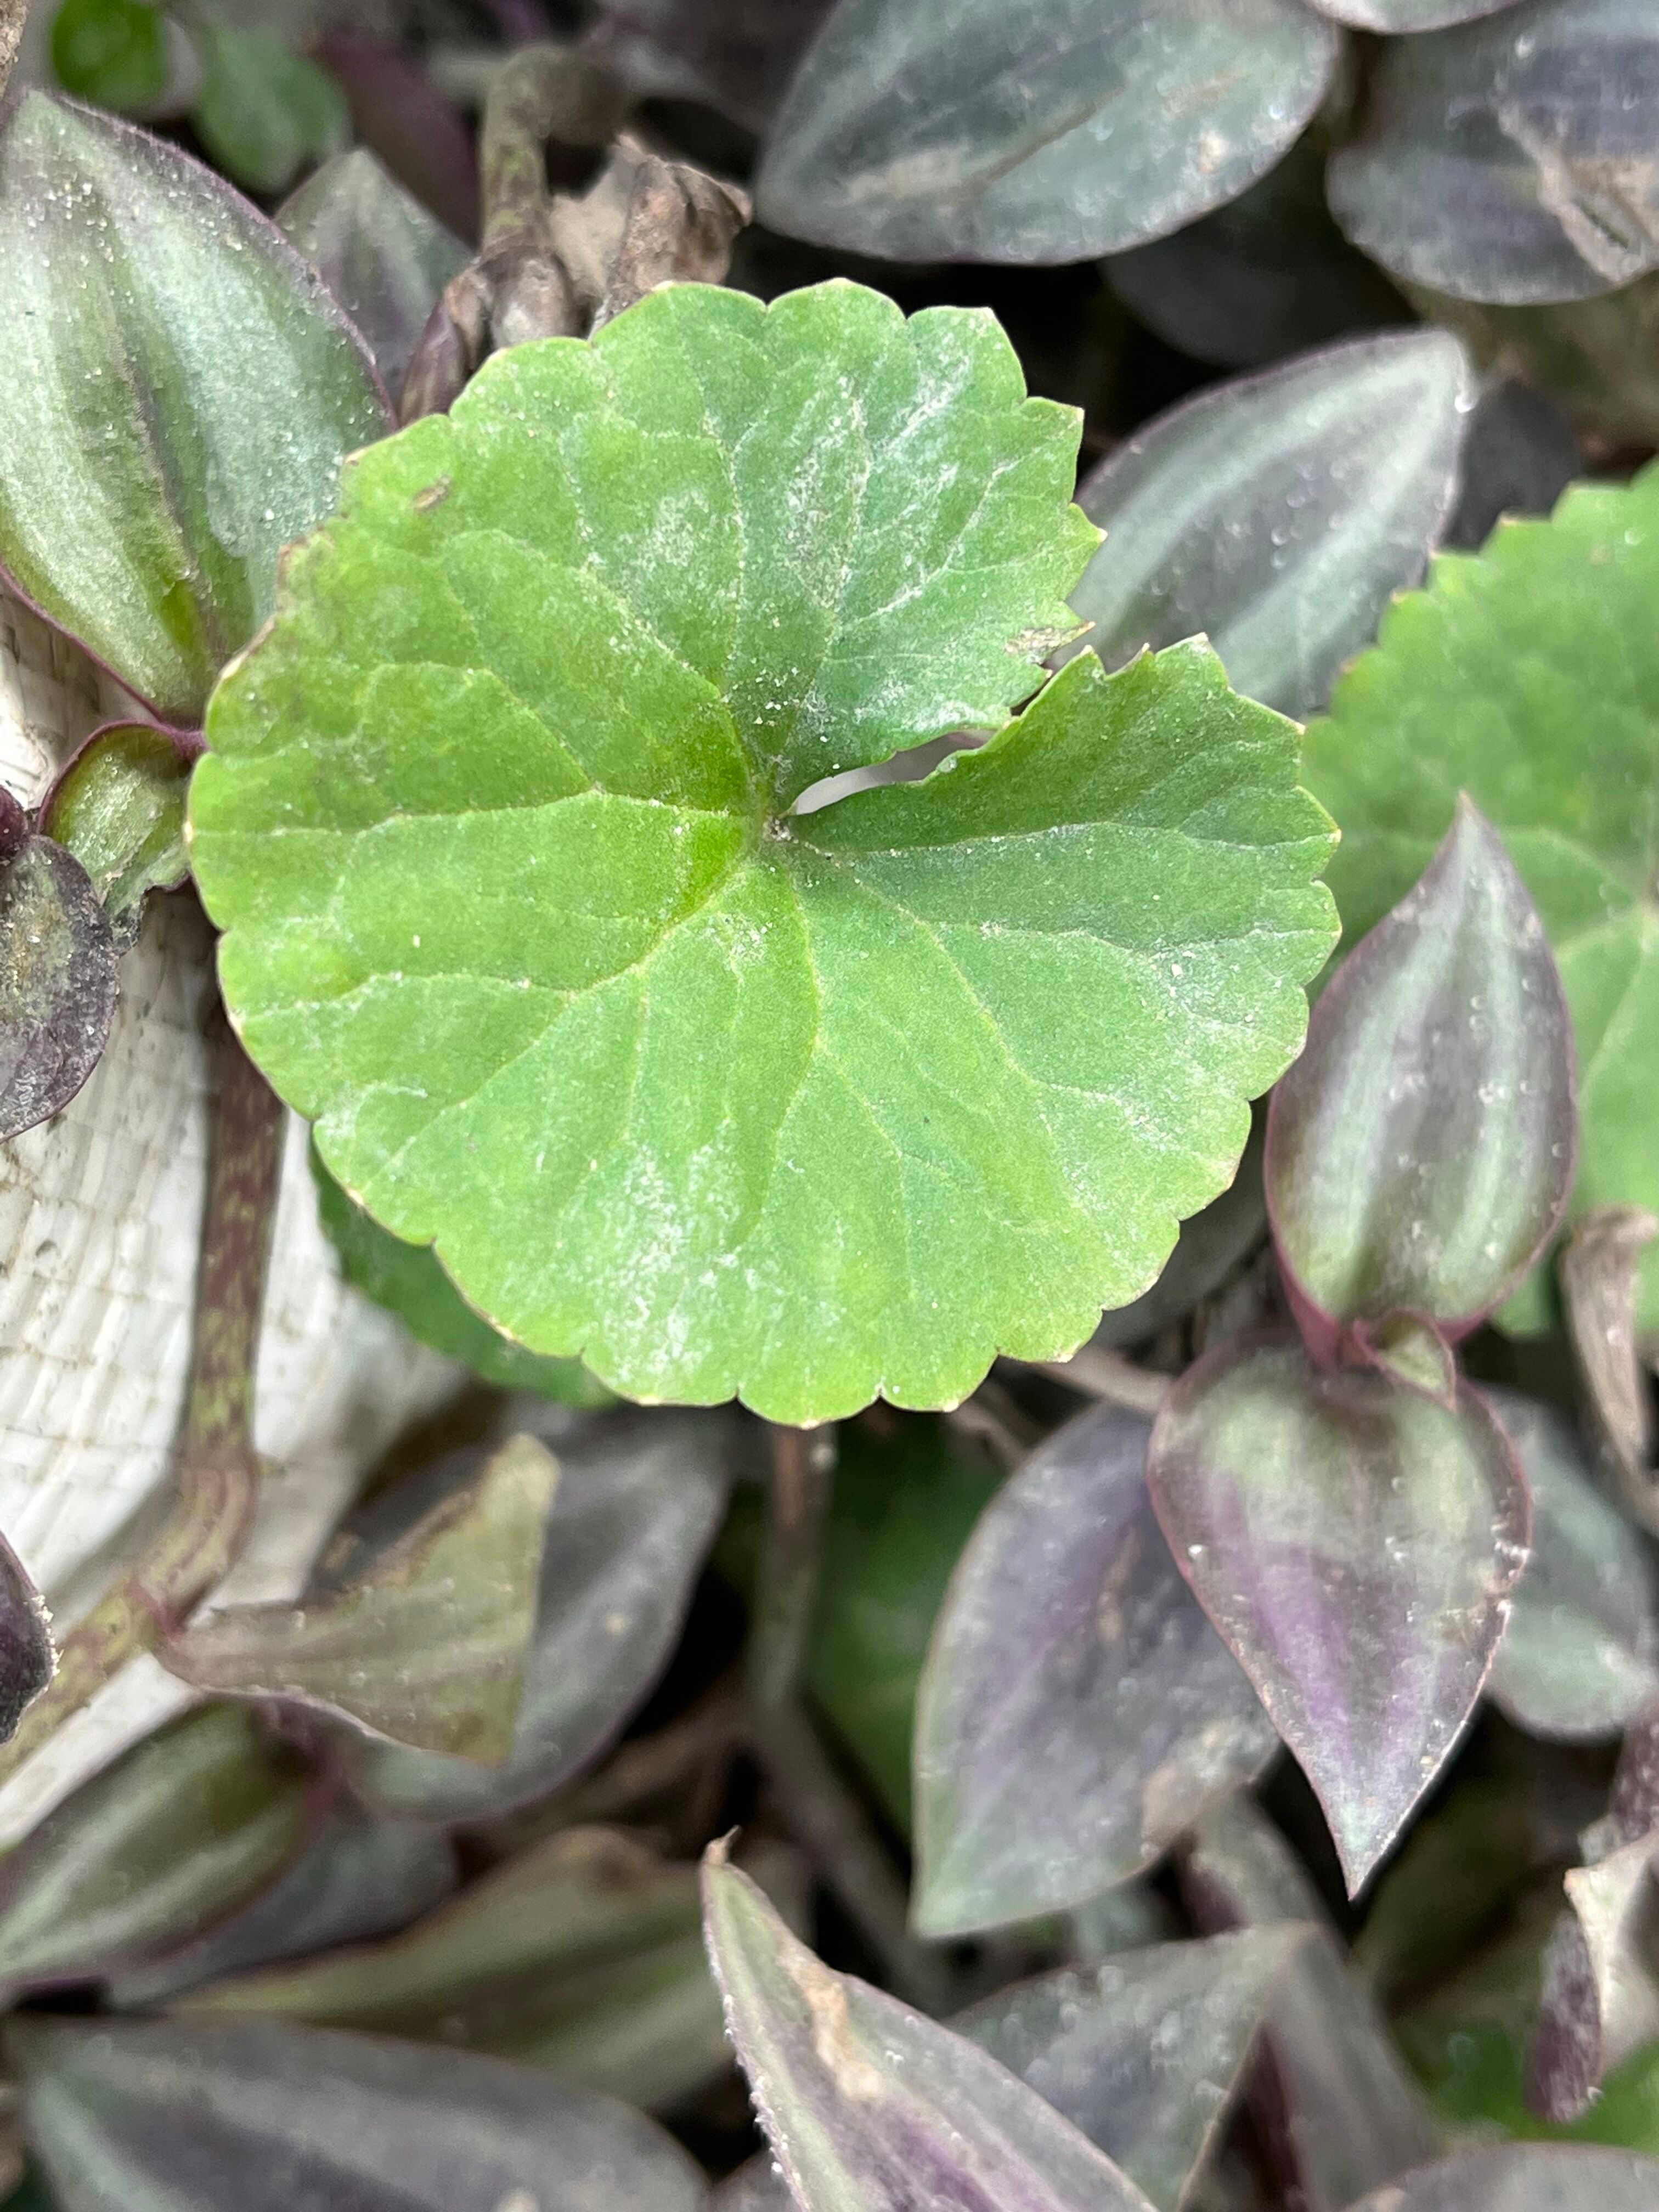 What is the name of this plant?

thankuni
